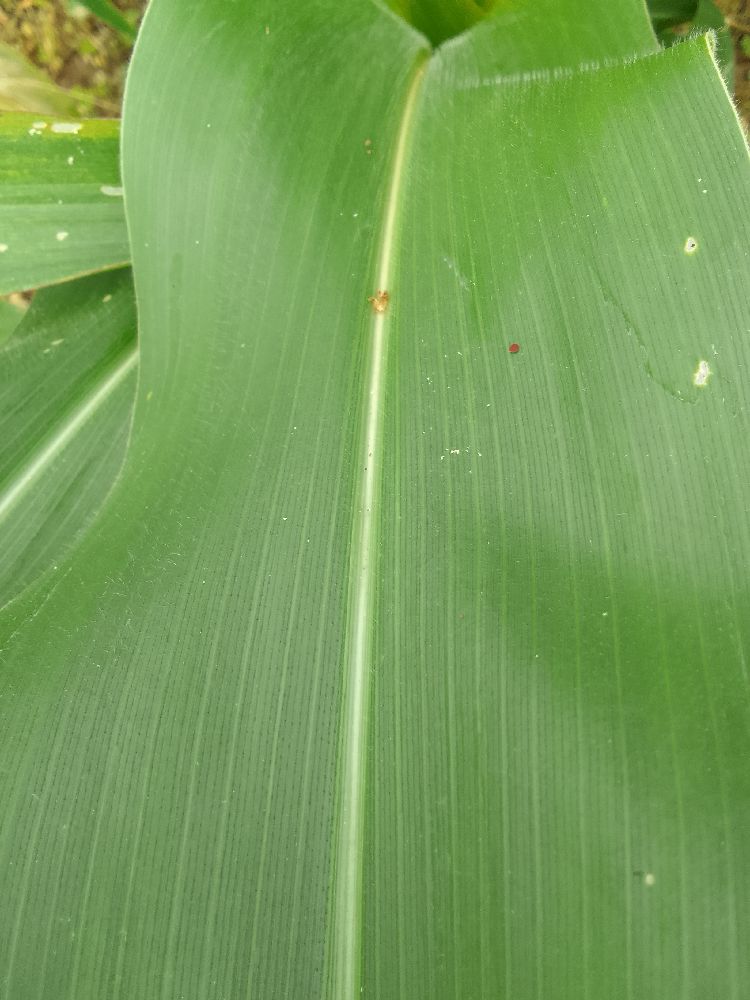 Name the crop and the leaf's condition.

maize, healthy
